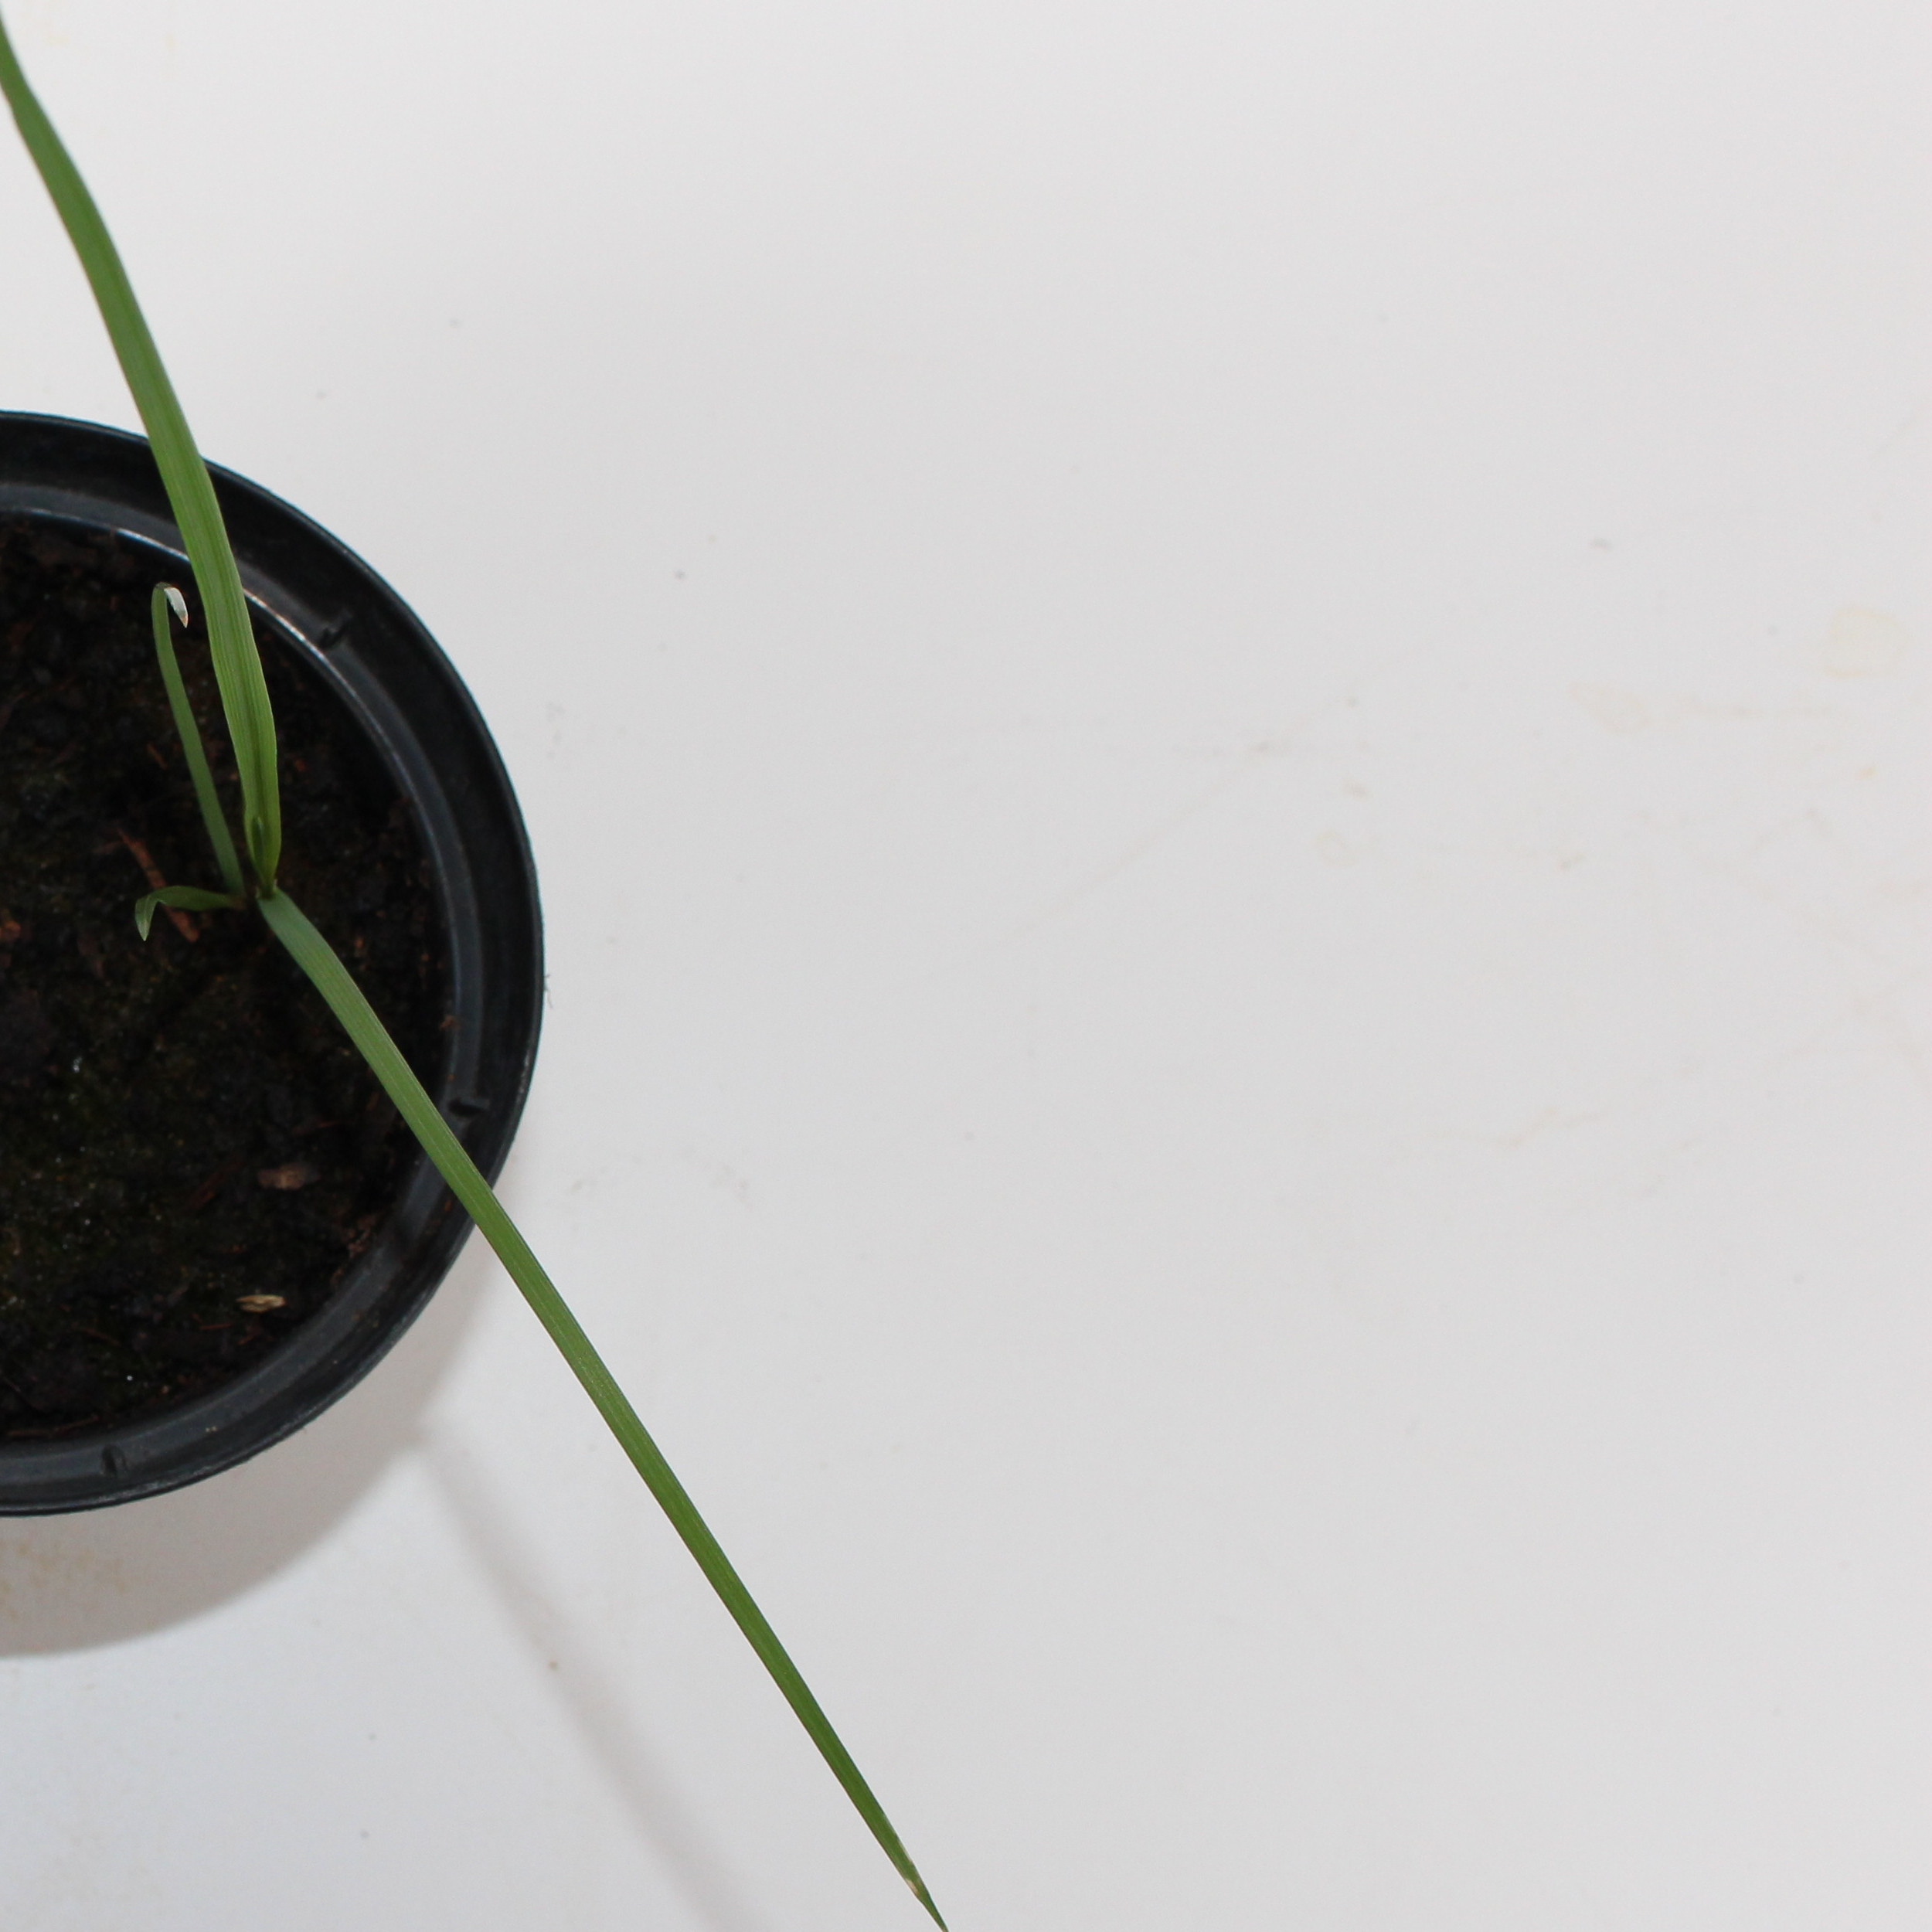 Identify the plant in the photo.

Lolium multiflorum
